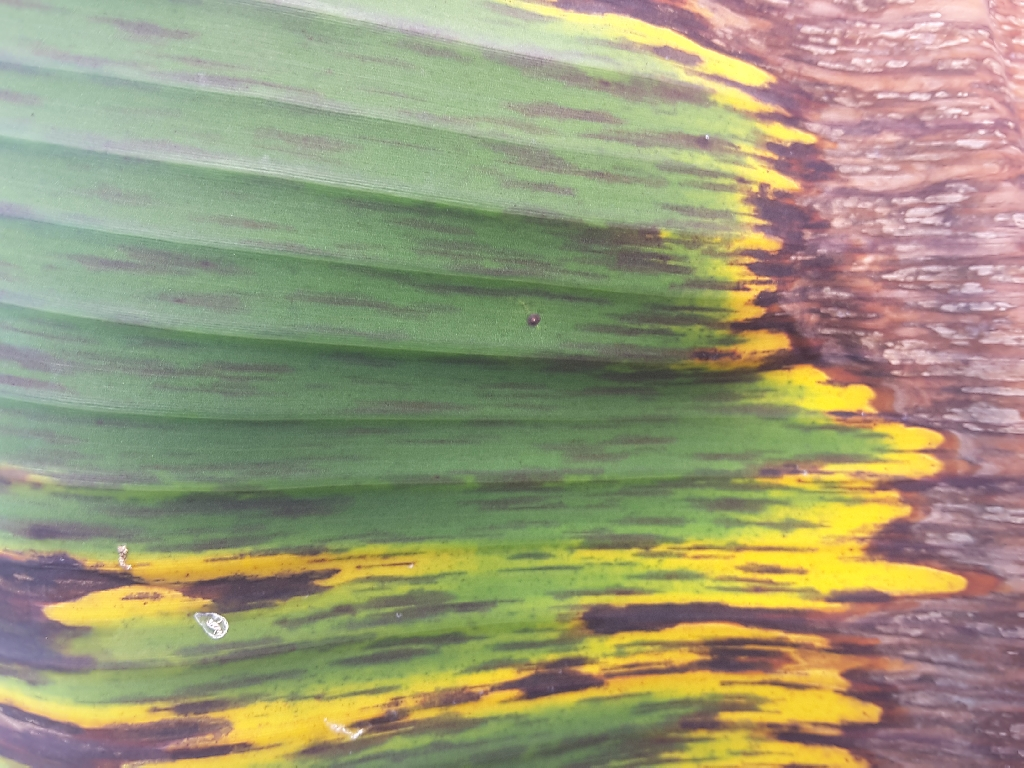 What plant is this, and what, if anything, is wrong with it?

banana, black sigatoka
